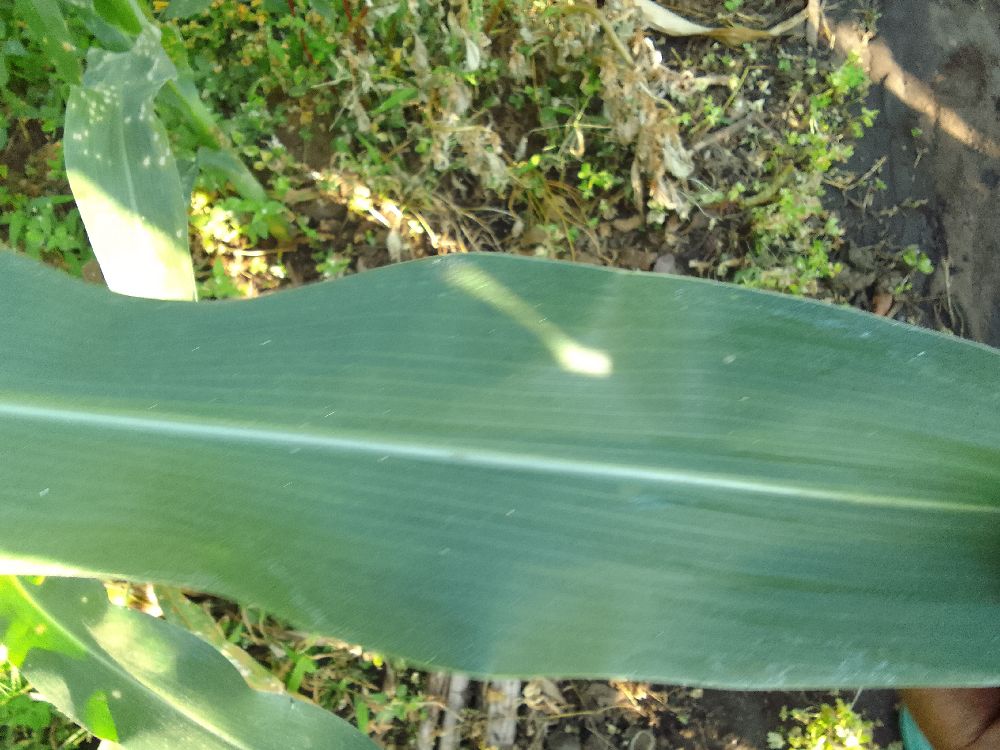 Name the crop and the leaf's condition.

maize, healthy
